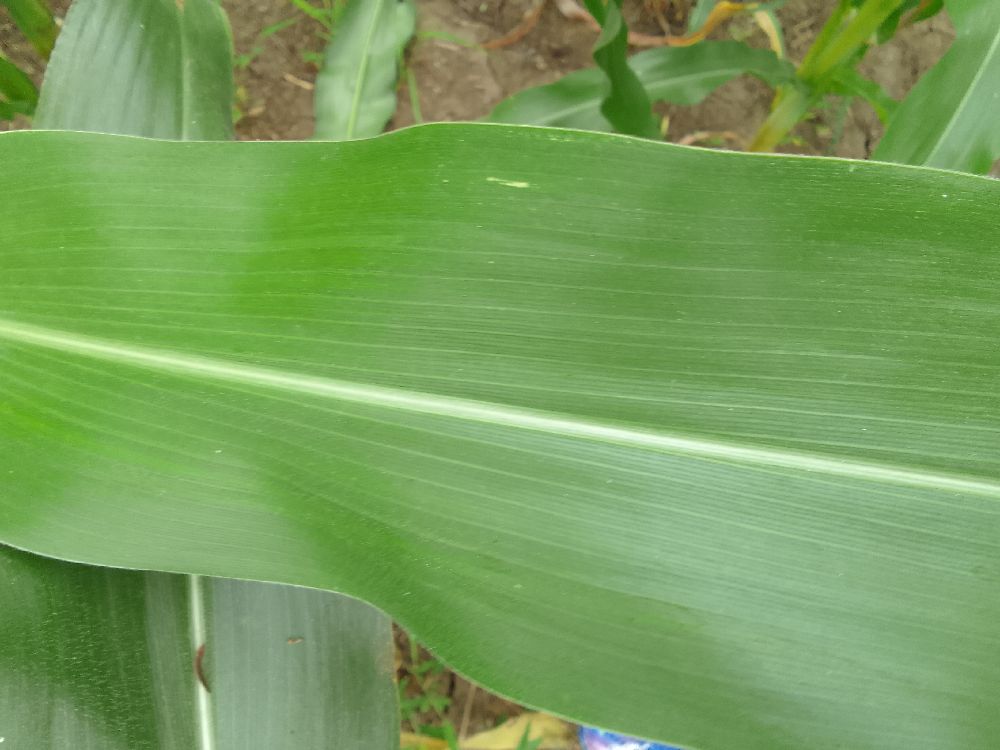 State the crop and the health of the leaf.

maize, healthy
